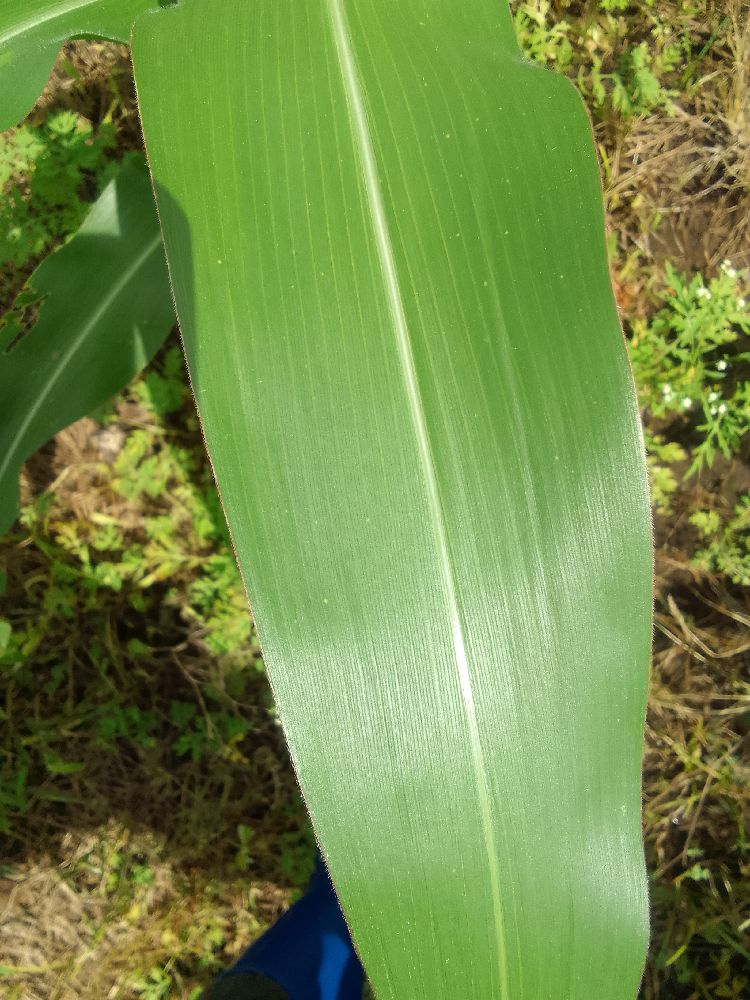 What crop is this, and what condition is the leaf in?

maize, healthy
